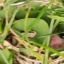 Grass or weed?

grass
